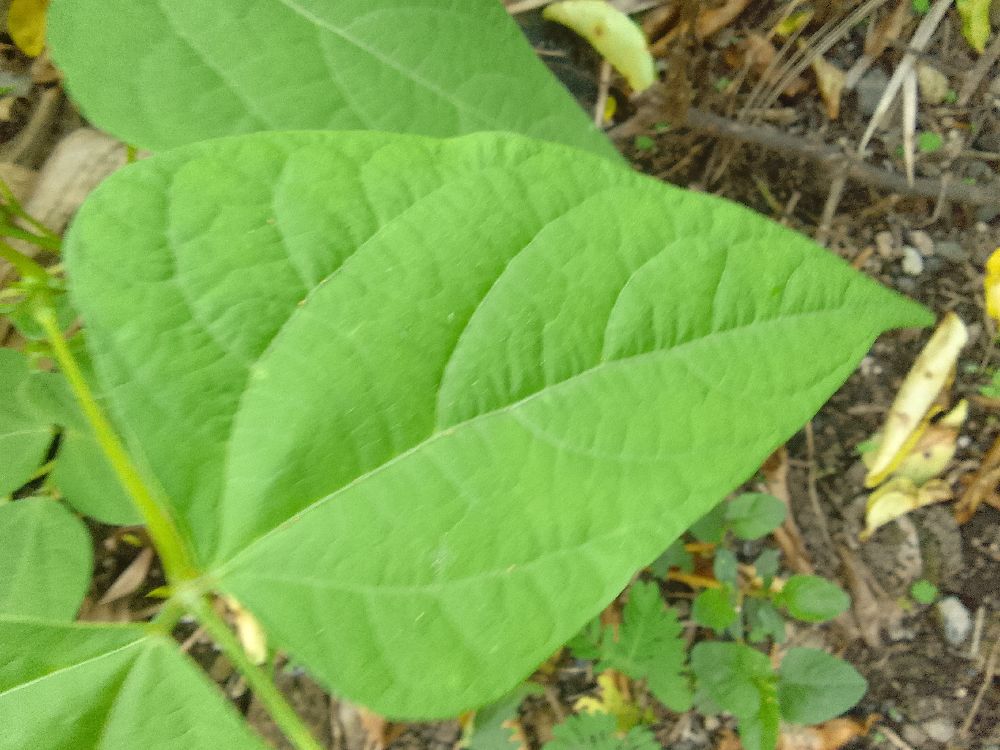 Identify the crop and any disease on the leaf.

common bean, healthy
